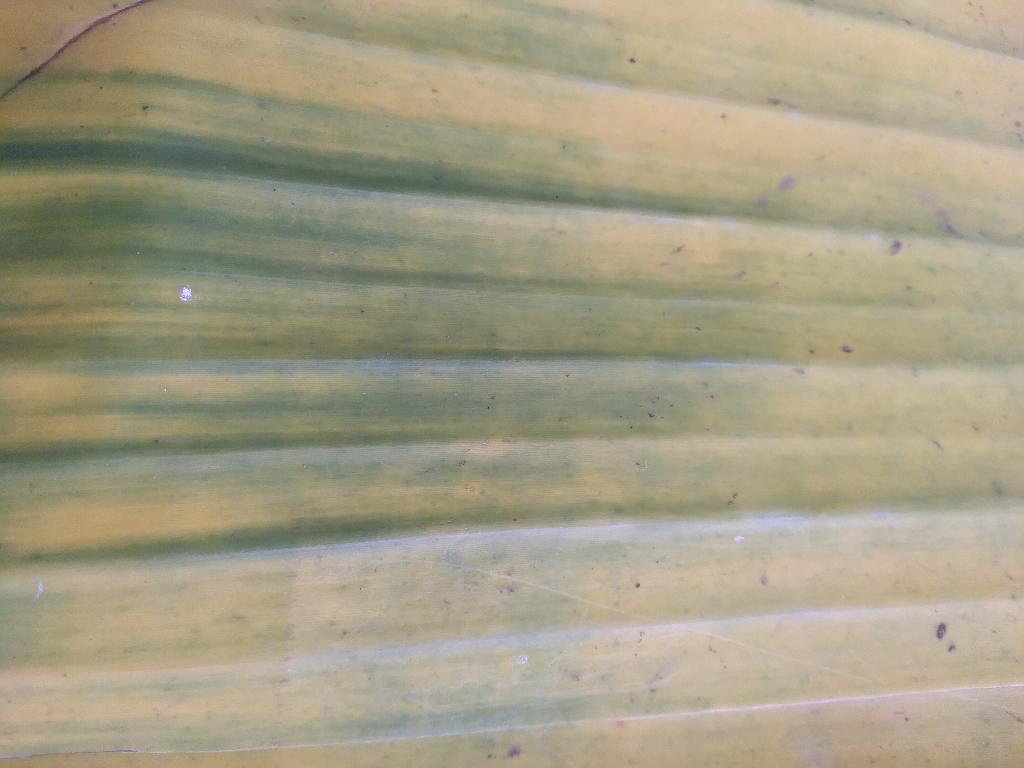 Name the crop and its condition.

banana, fusarium wilt race 1
